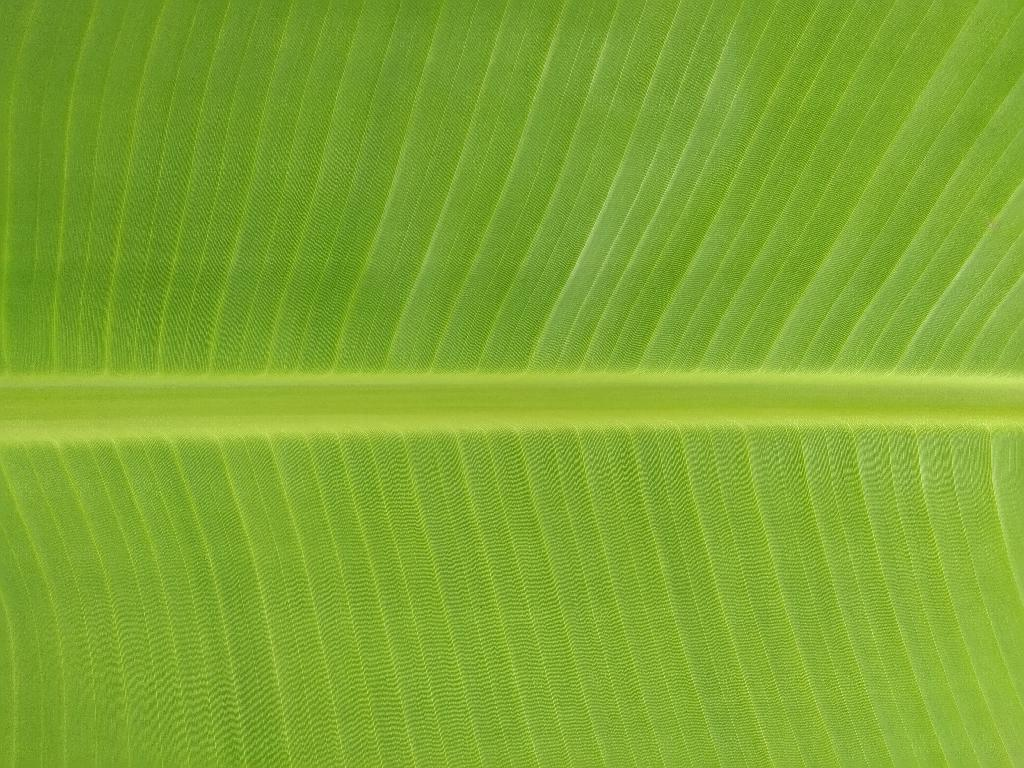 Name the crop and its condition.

banana, healthy
